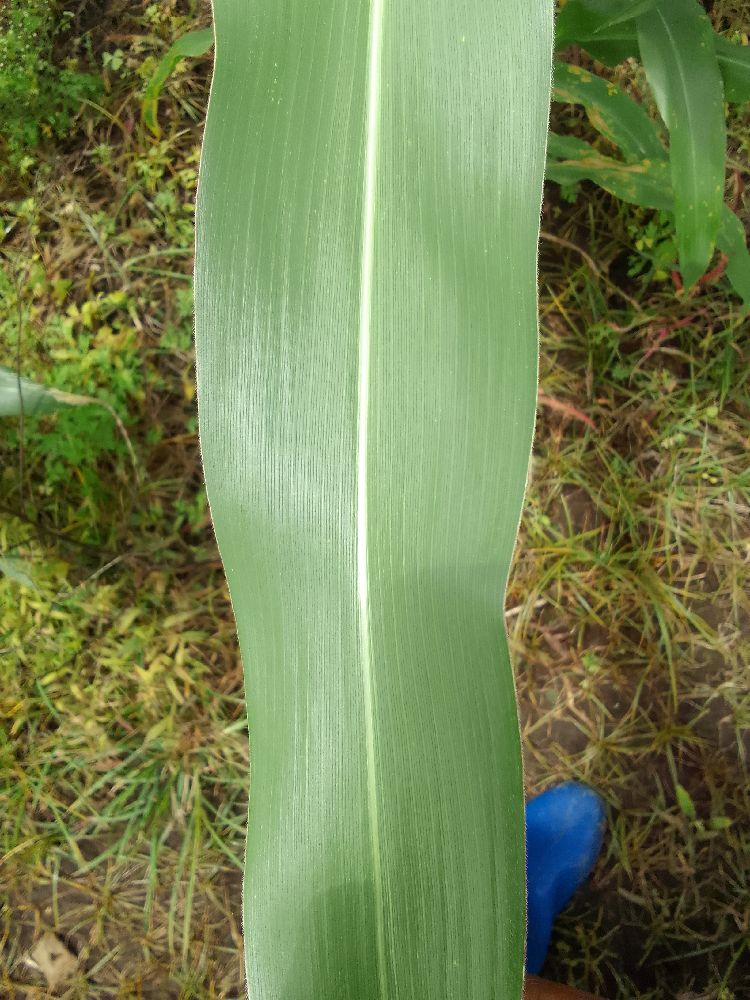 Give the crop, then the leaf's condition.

maize, healthy
